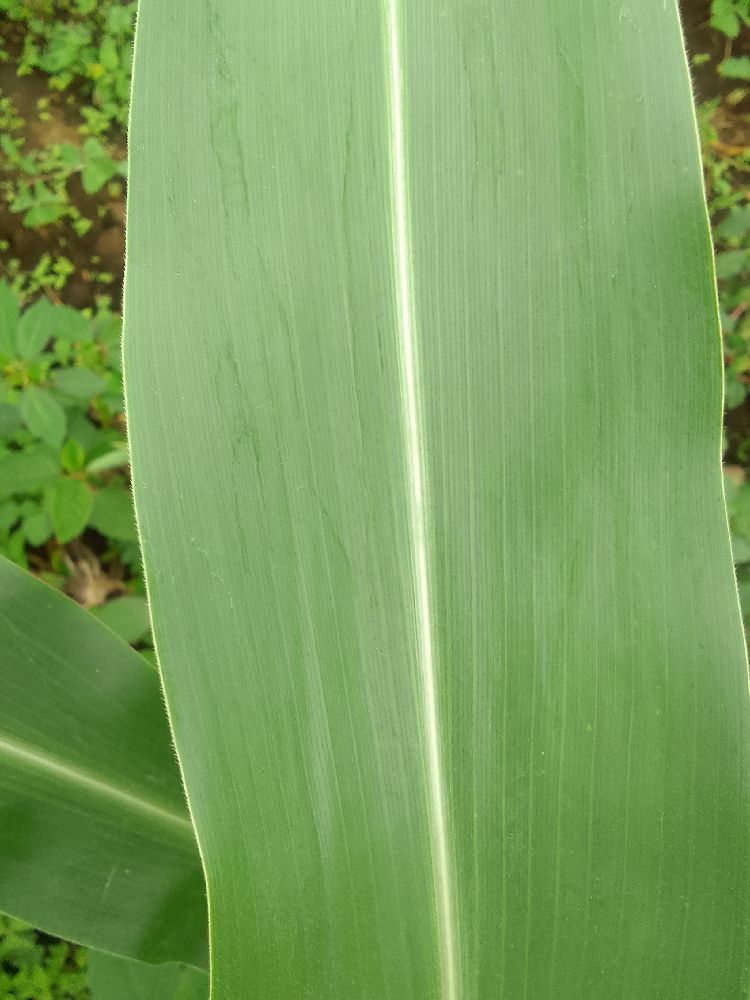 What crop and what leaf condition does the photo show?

maize, healthy
